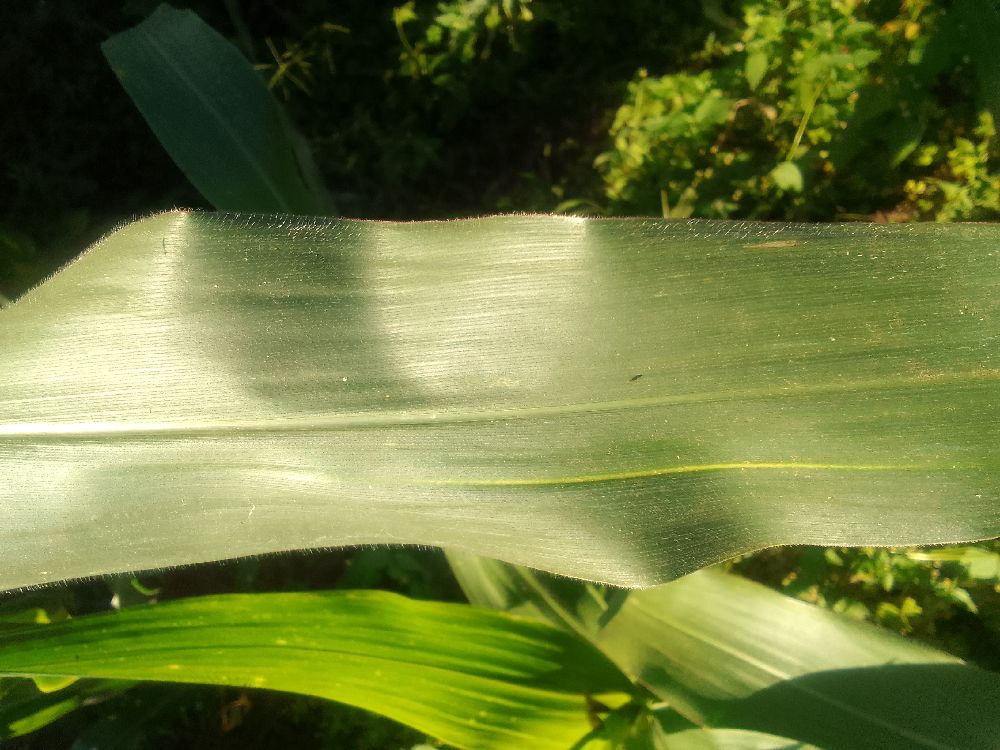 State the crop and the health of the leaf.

maize, healthy
